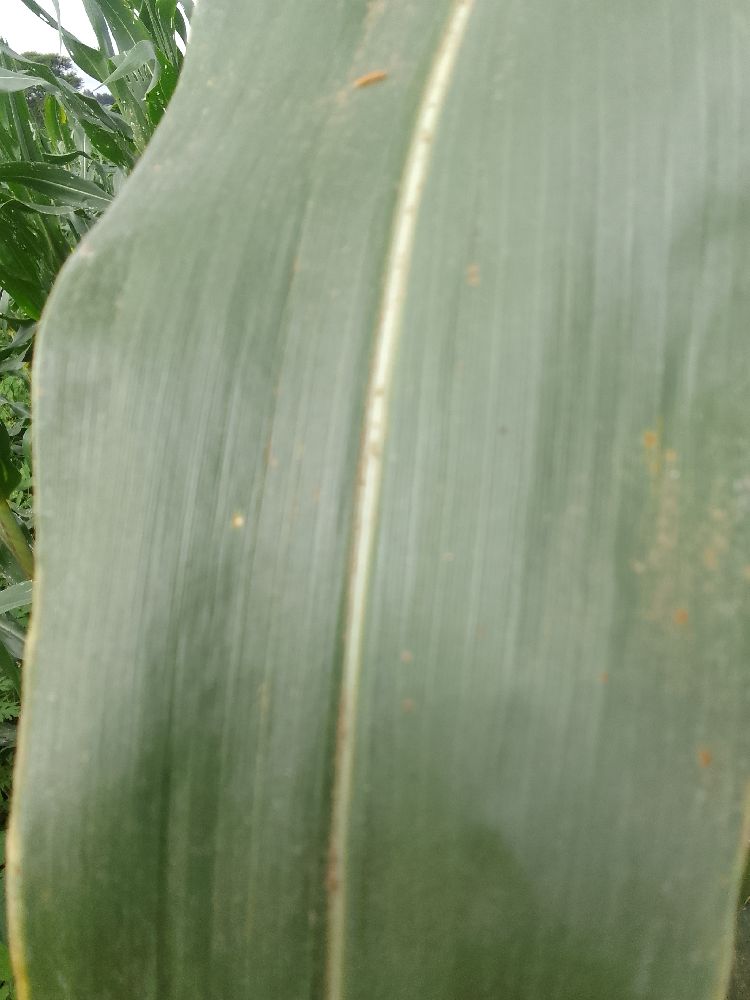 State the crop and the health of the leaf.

maize, healthy
